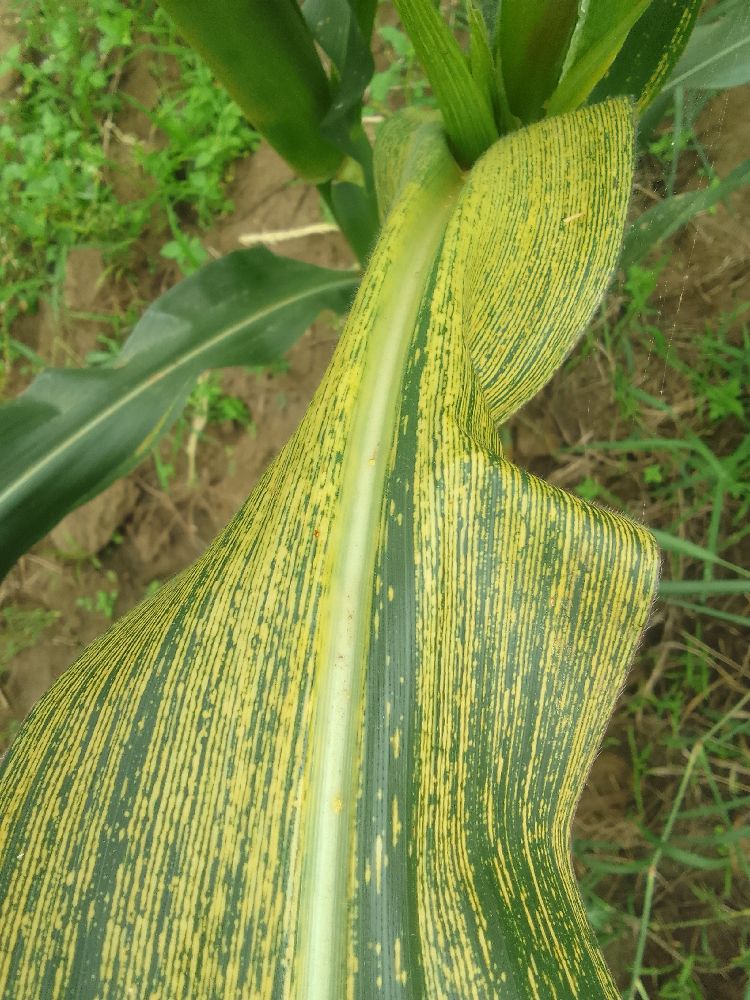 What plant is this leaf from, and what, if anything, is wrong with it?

maize, maize streak virus
